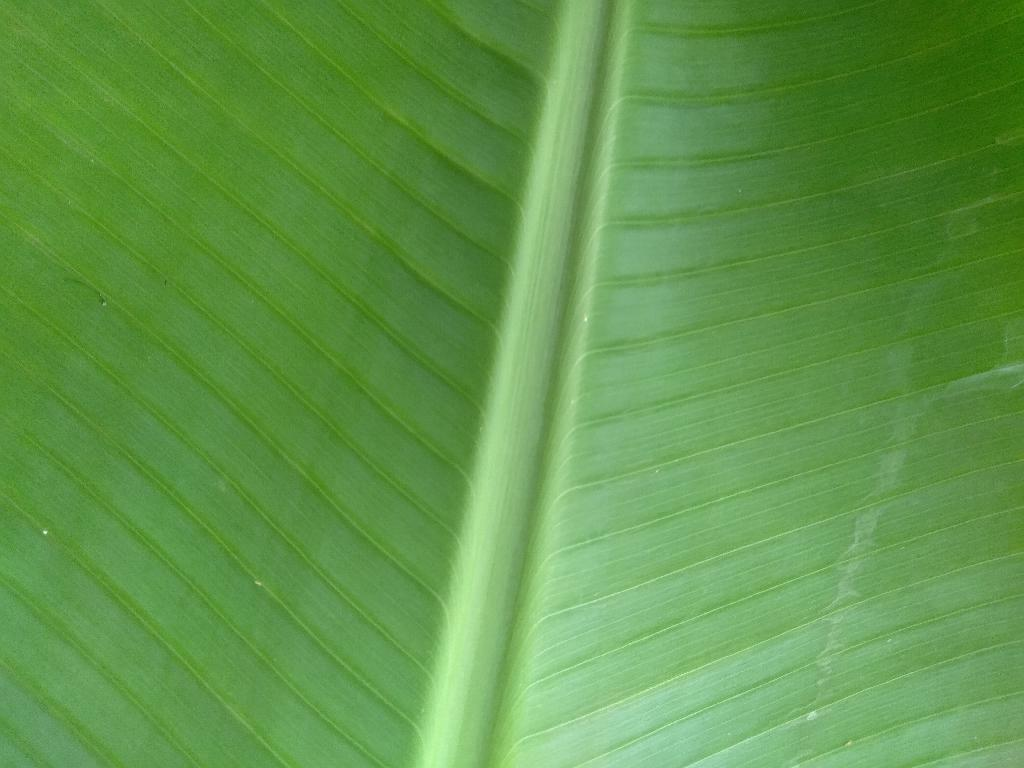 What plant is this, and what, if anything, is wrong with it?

banana, healthy
